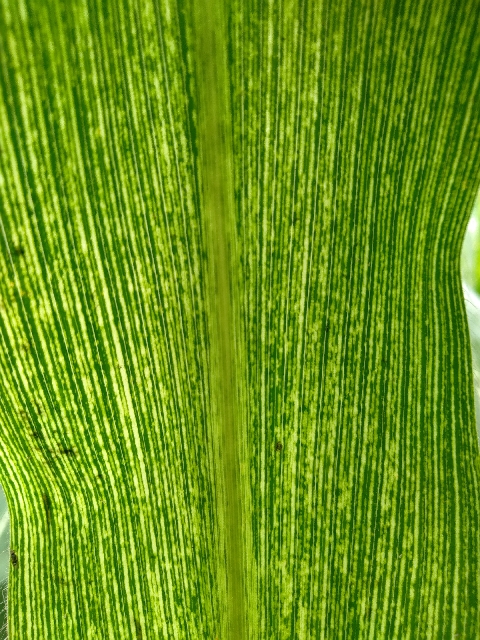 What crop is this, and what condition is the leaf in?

maize, maize streak virus
